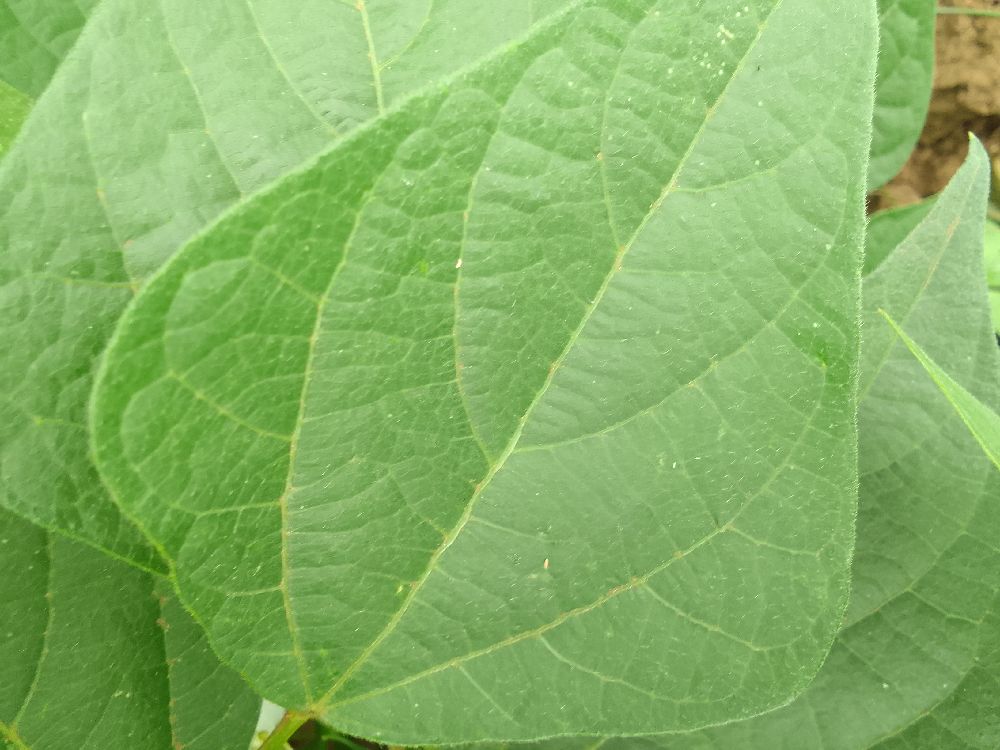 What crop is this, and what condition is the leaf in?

common bean, healthy
